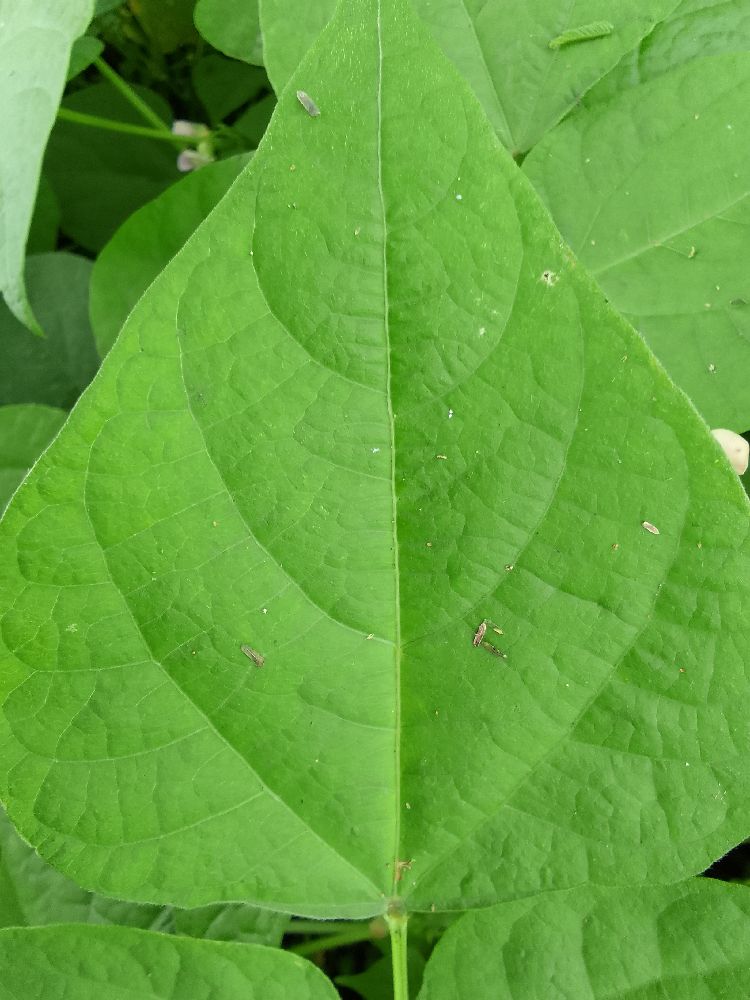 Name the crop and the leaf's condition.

common bean, healthy
